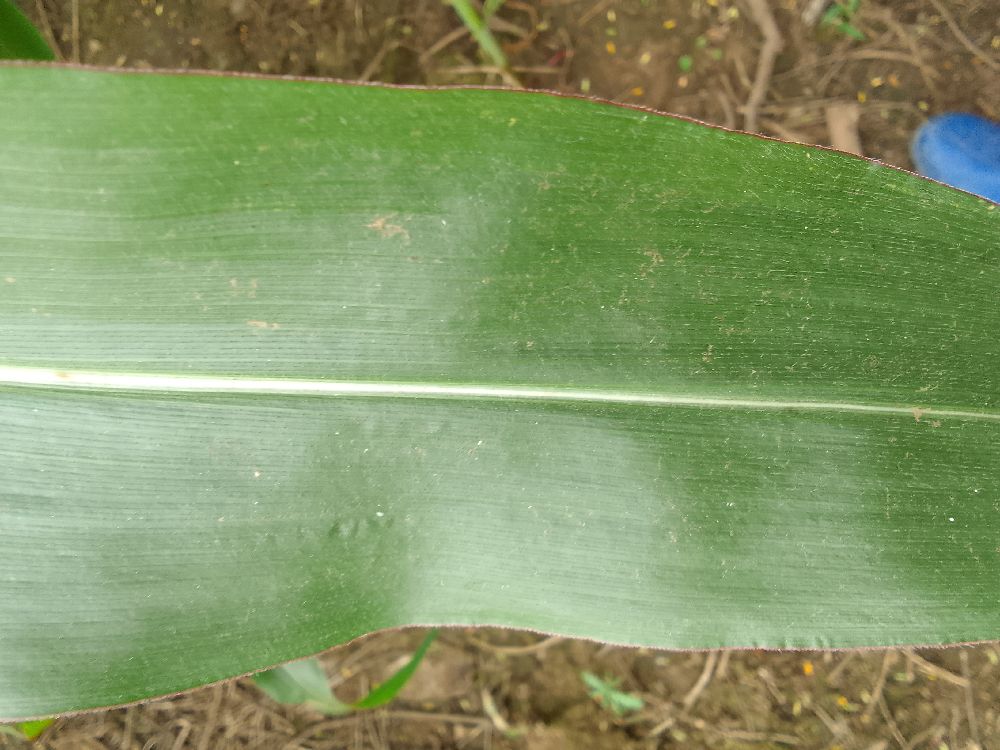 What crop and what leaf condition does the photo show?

maize, healthy
